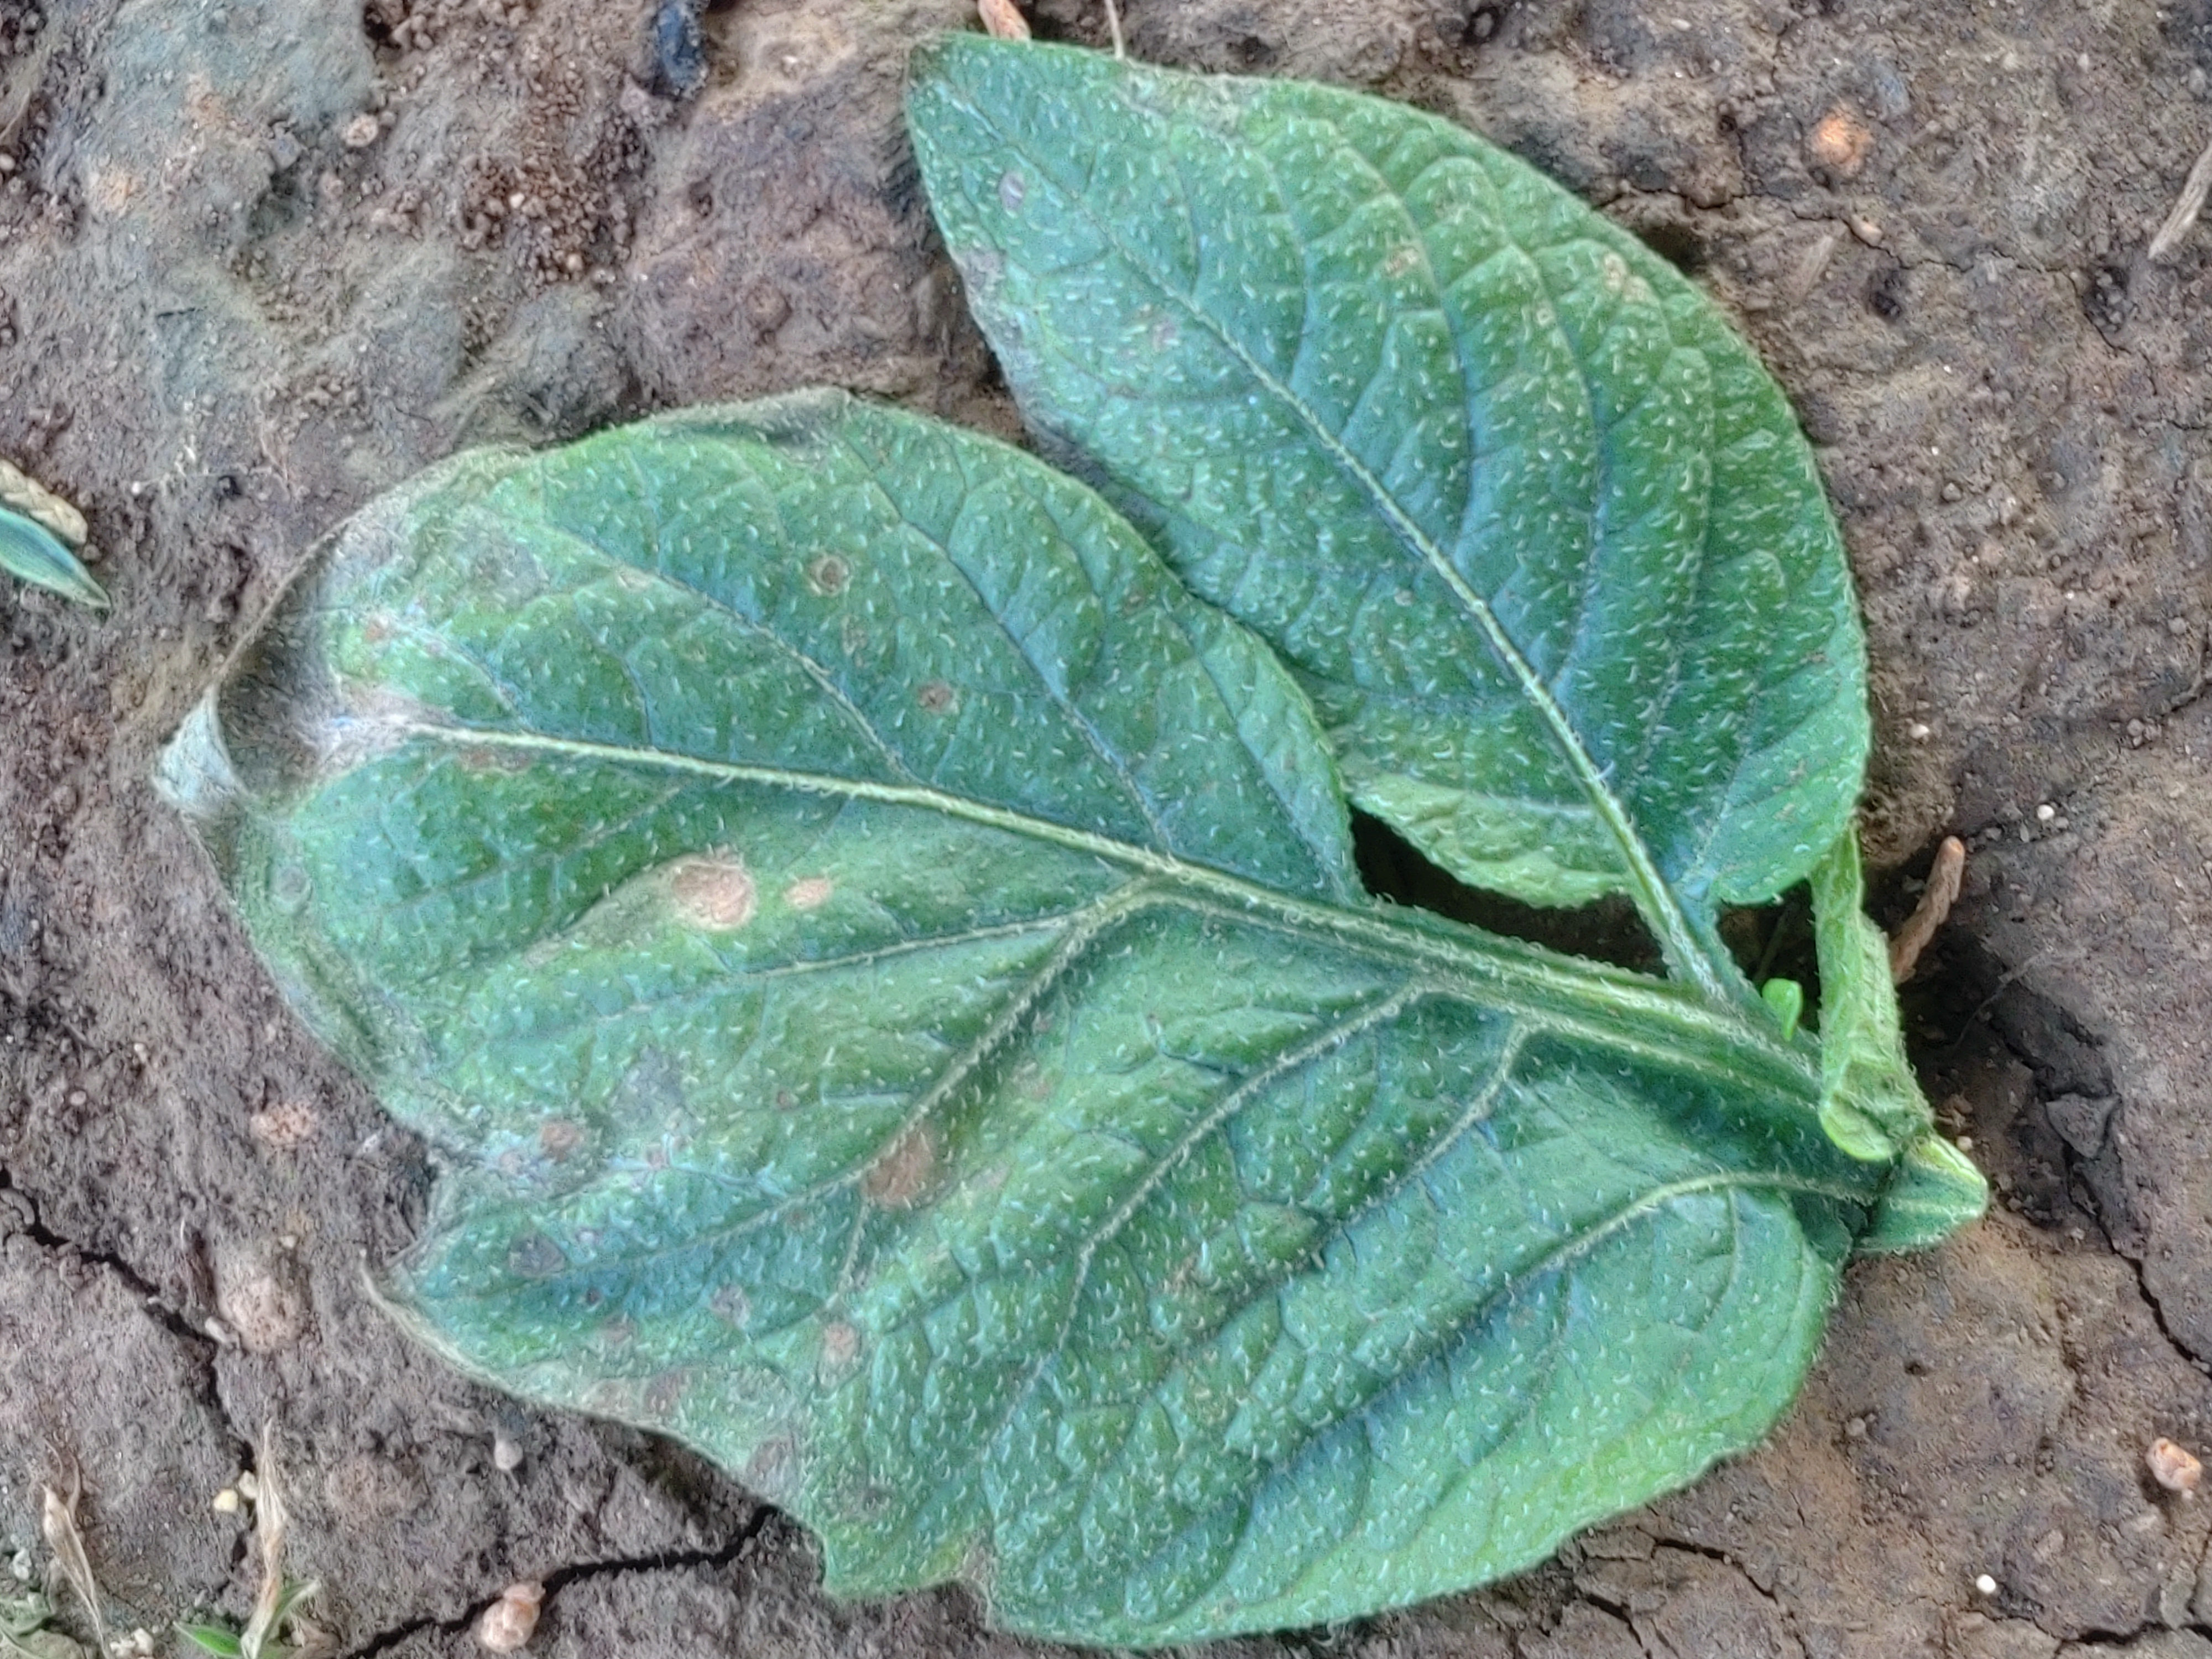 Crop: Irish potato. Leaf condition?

early blight
